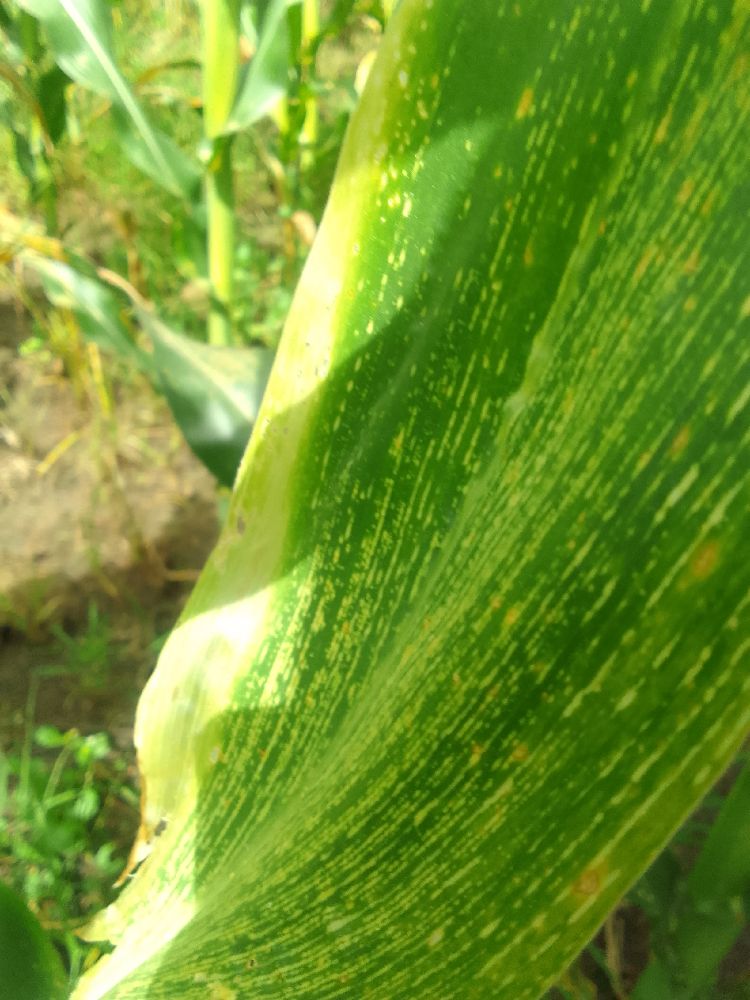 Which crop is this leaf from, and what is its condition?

maize, maize streak virus
